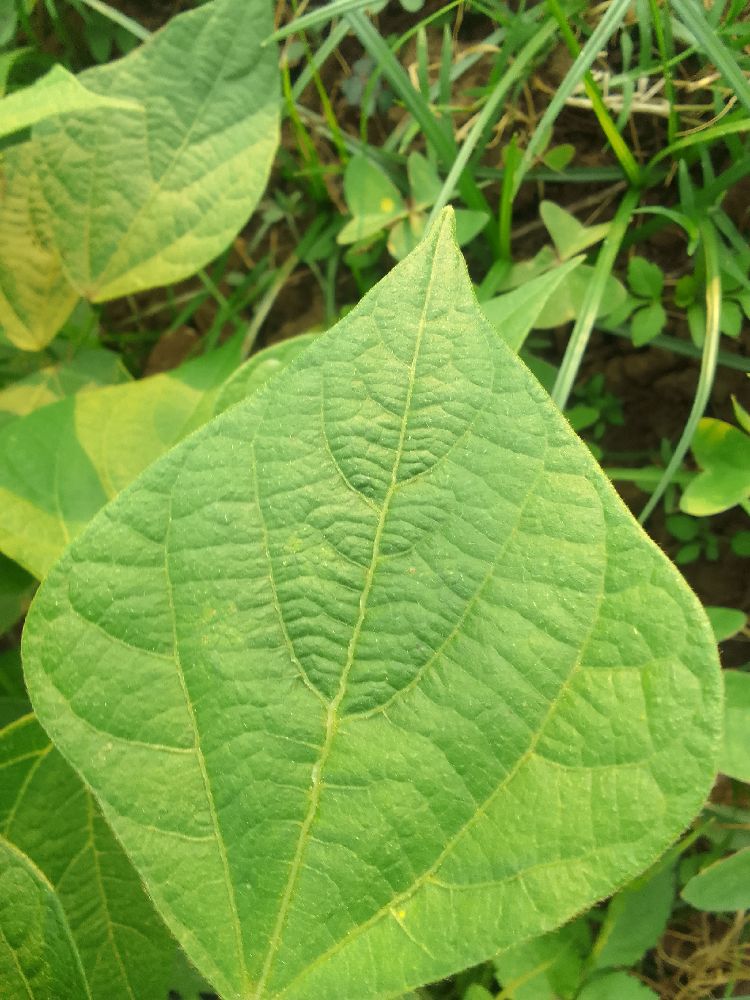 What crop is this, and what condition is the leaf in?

common bean, healthy
